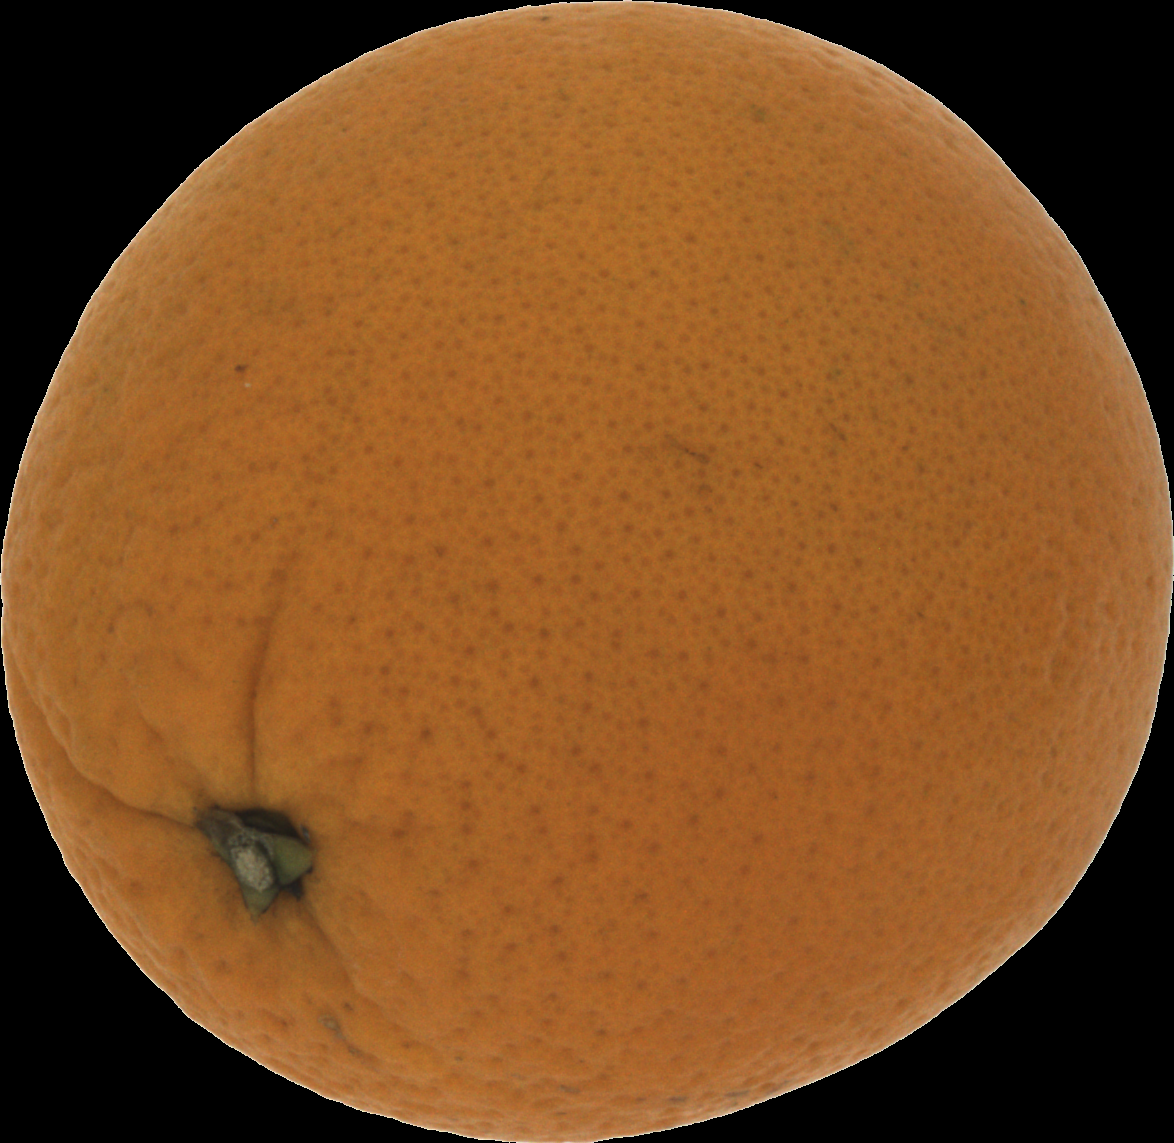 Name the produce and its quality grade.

orange, good
